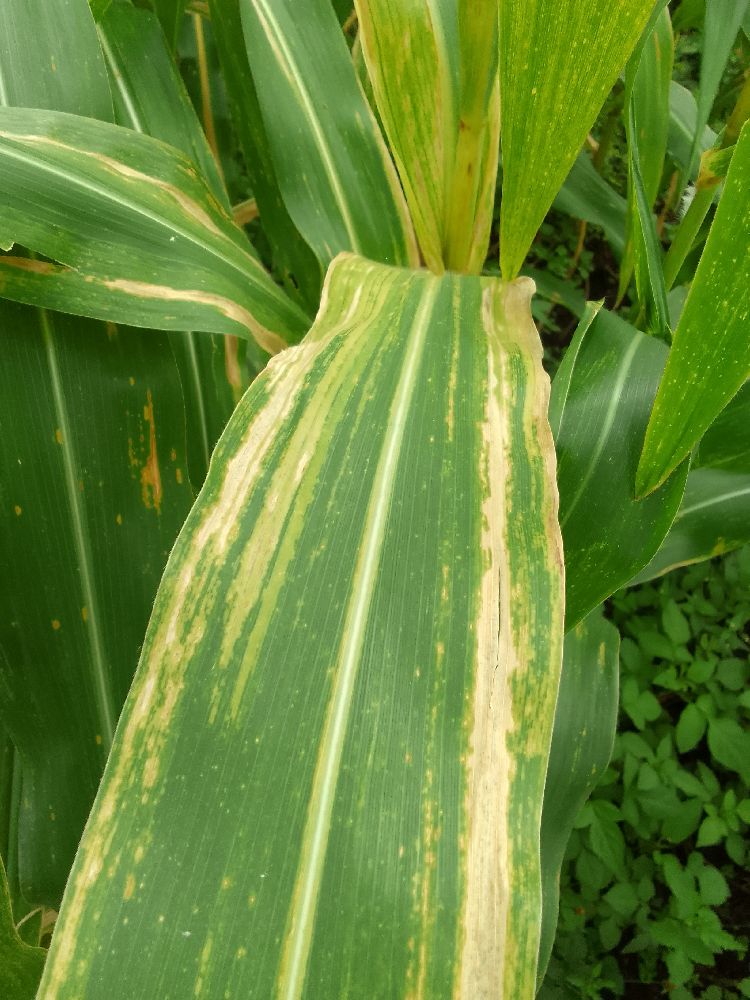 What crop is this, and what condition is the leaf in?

maize, maize lethal necrosis
